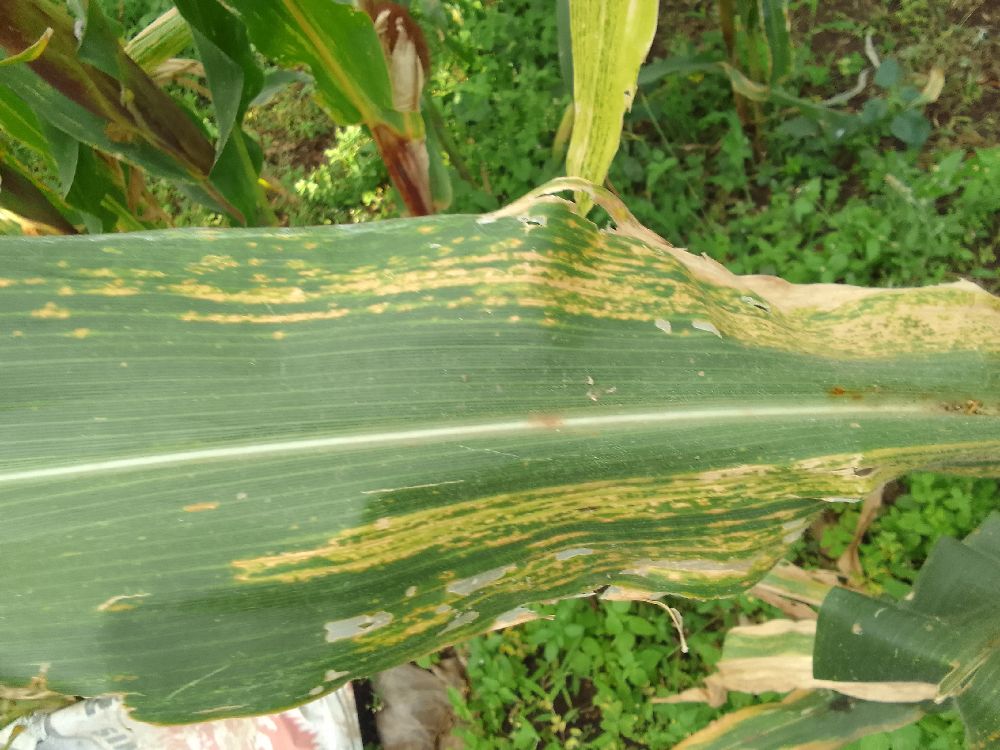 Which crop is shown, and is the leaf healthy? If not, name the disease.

maize, maize lethal necrosis
